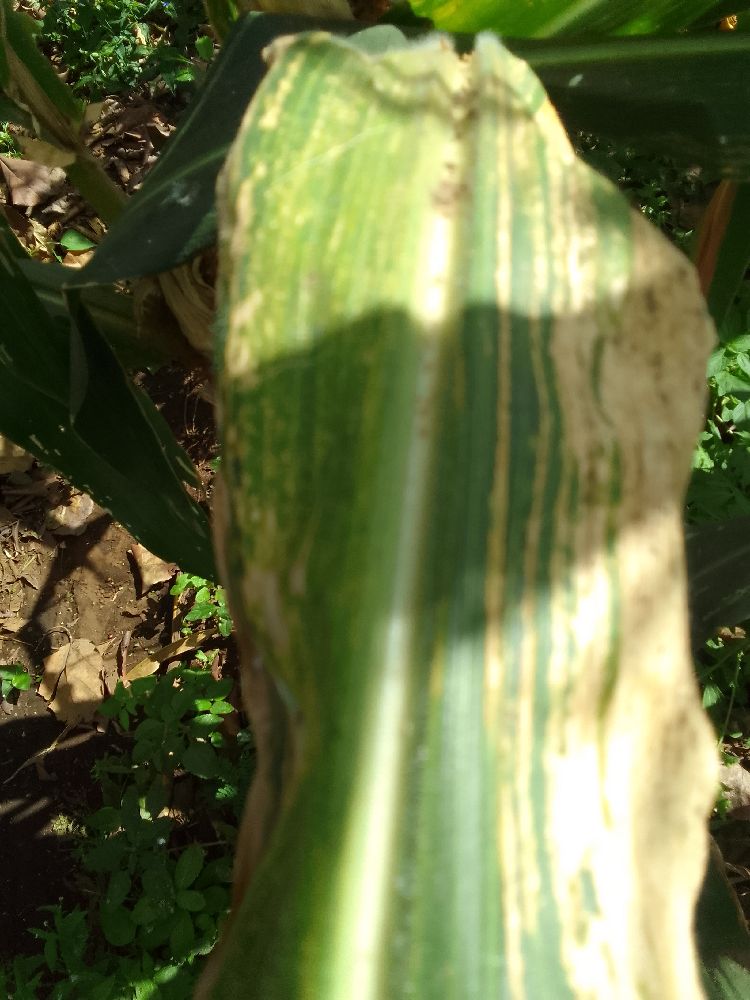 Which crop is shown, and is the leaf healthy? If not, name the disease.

maize, maize lethal necrosis
